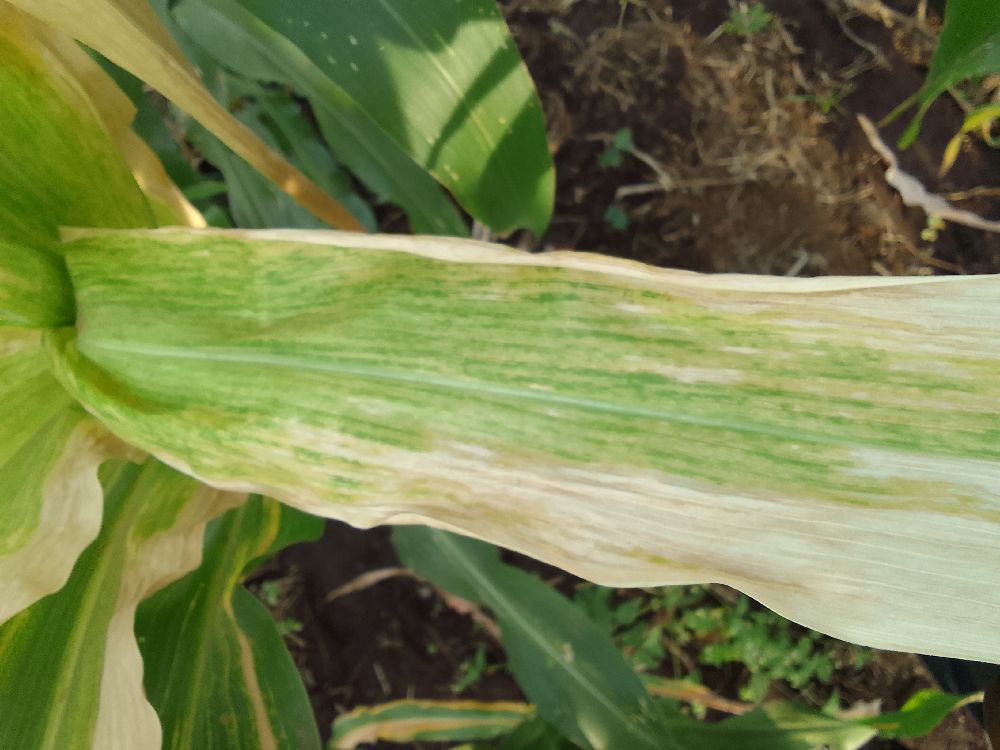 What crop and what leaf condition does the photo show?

maize, maize lethal necrosis
